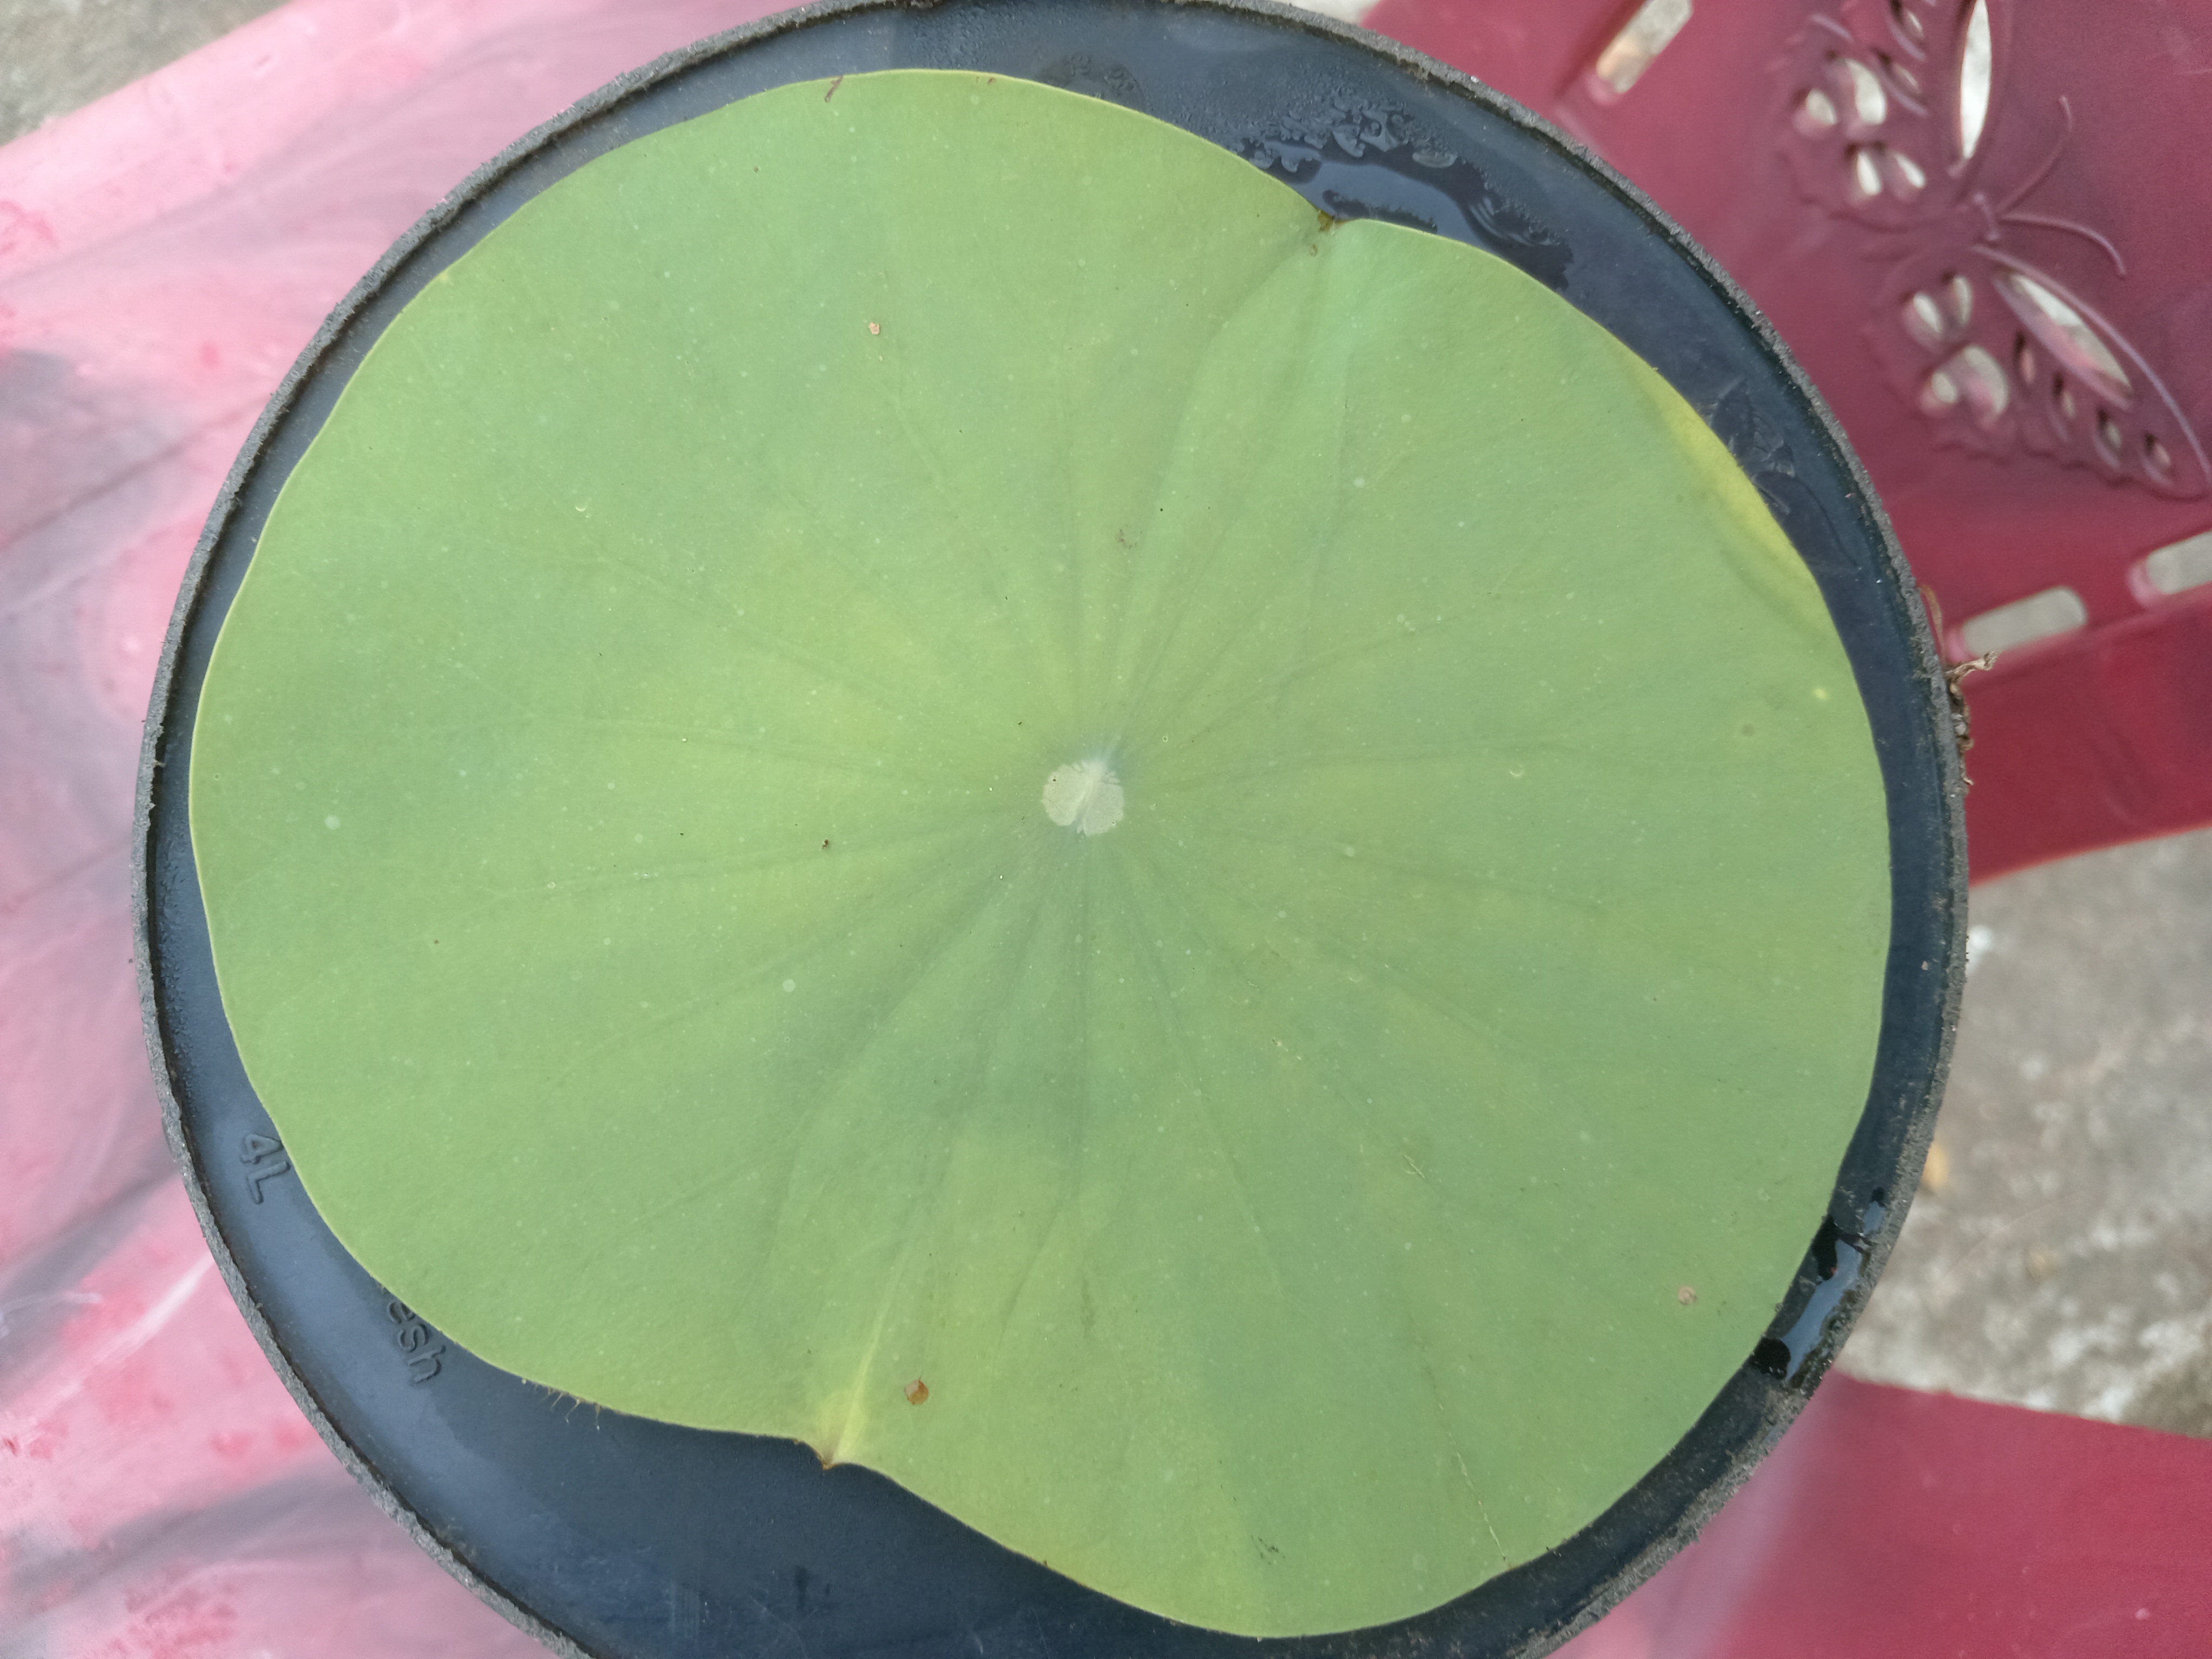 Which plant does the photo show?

lotus
